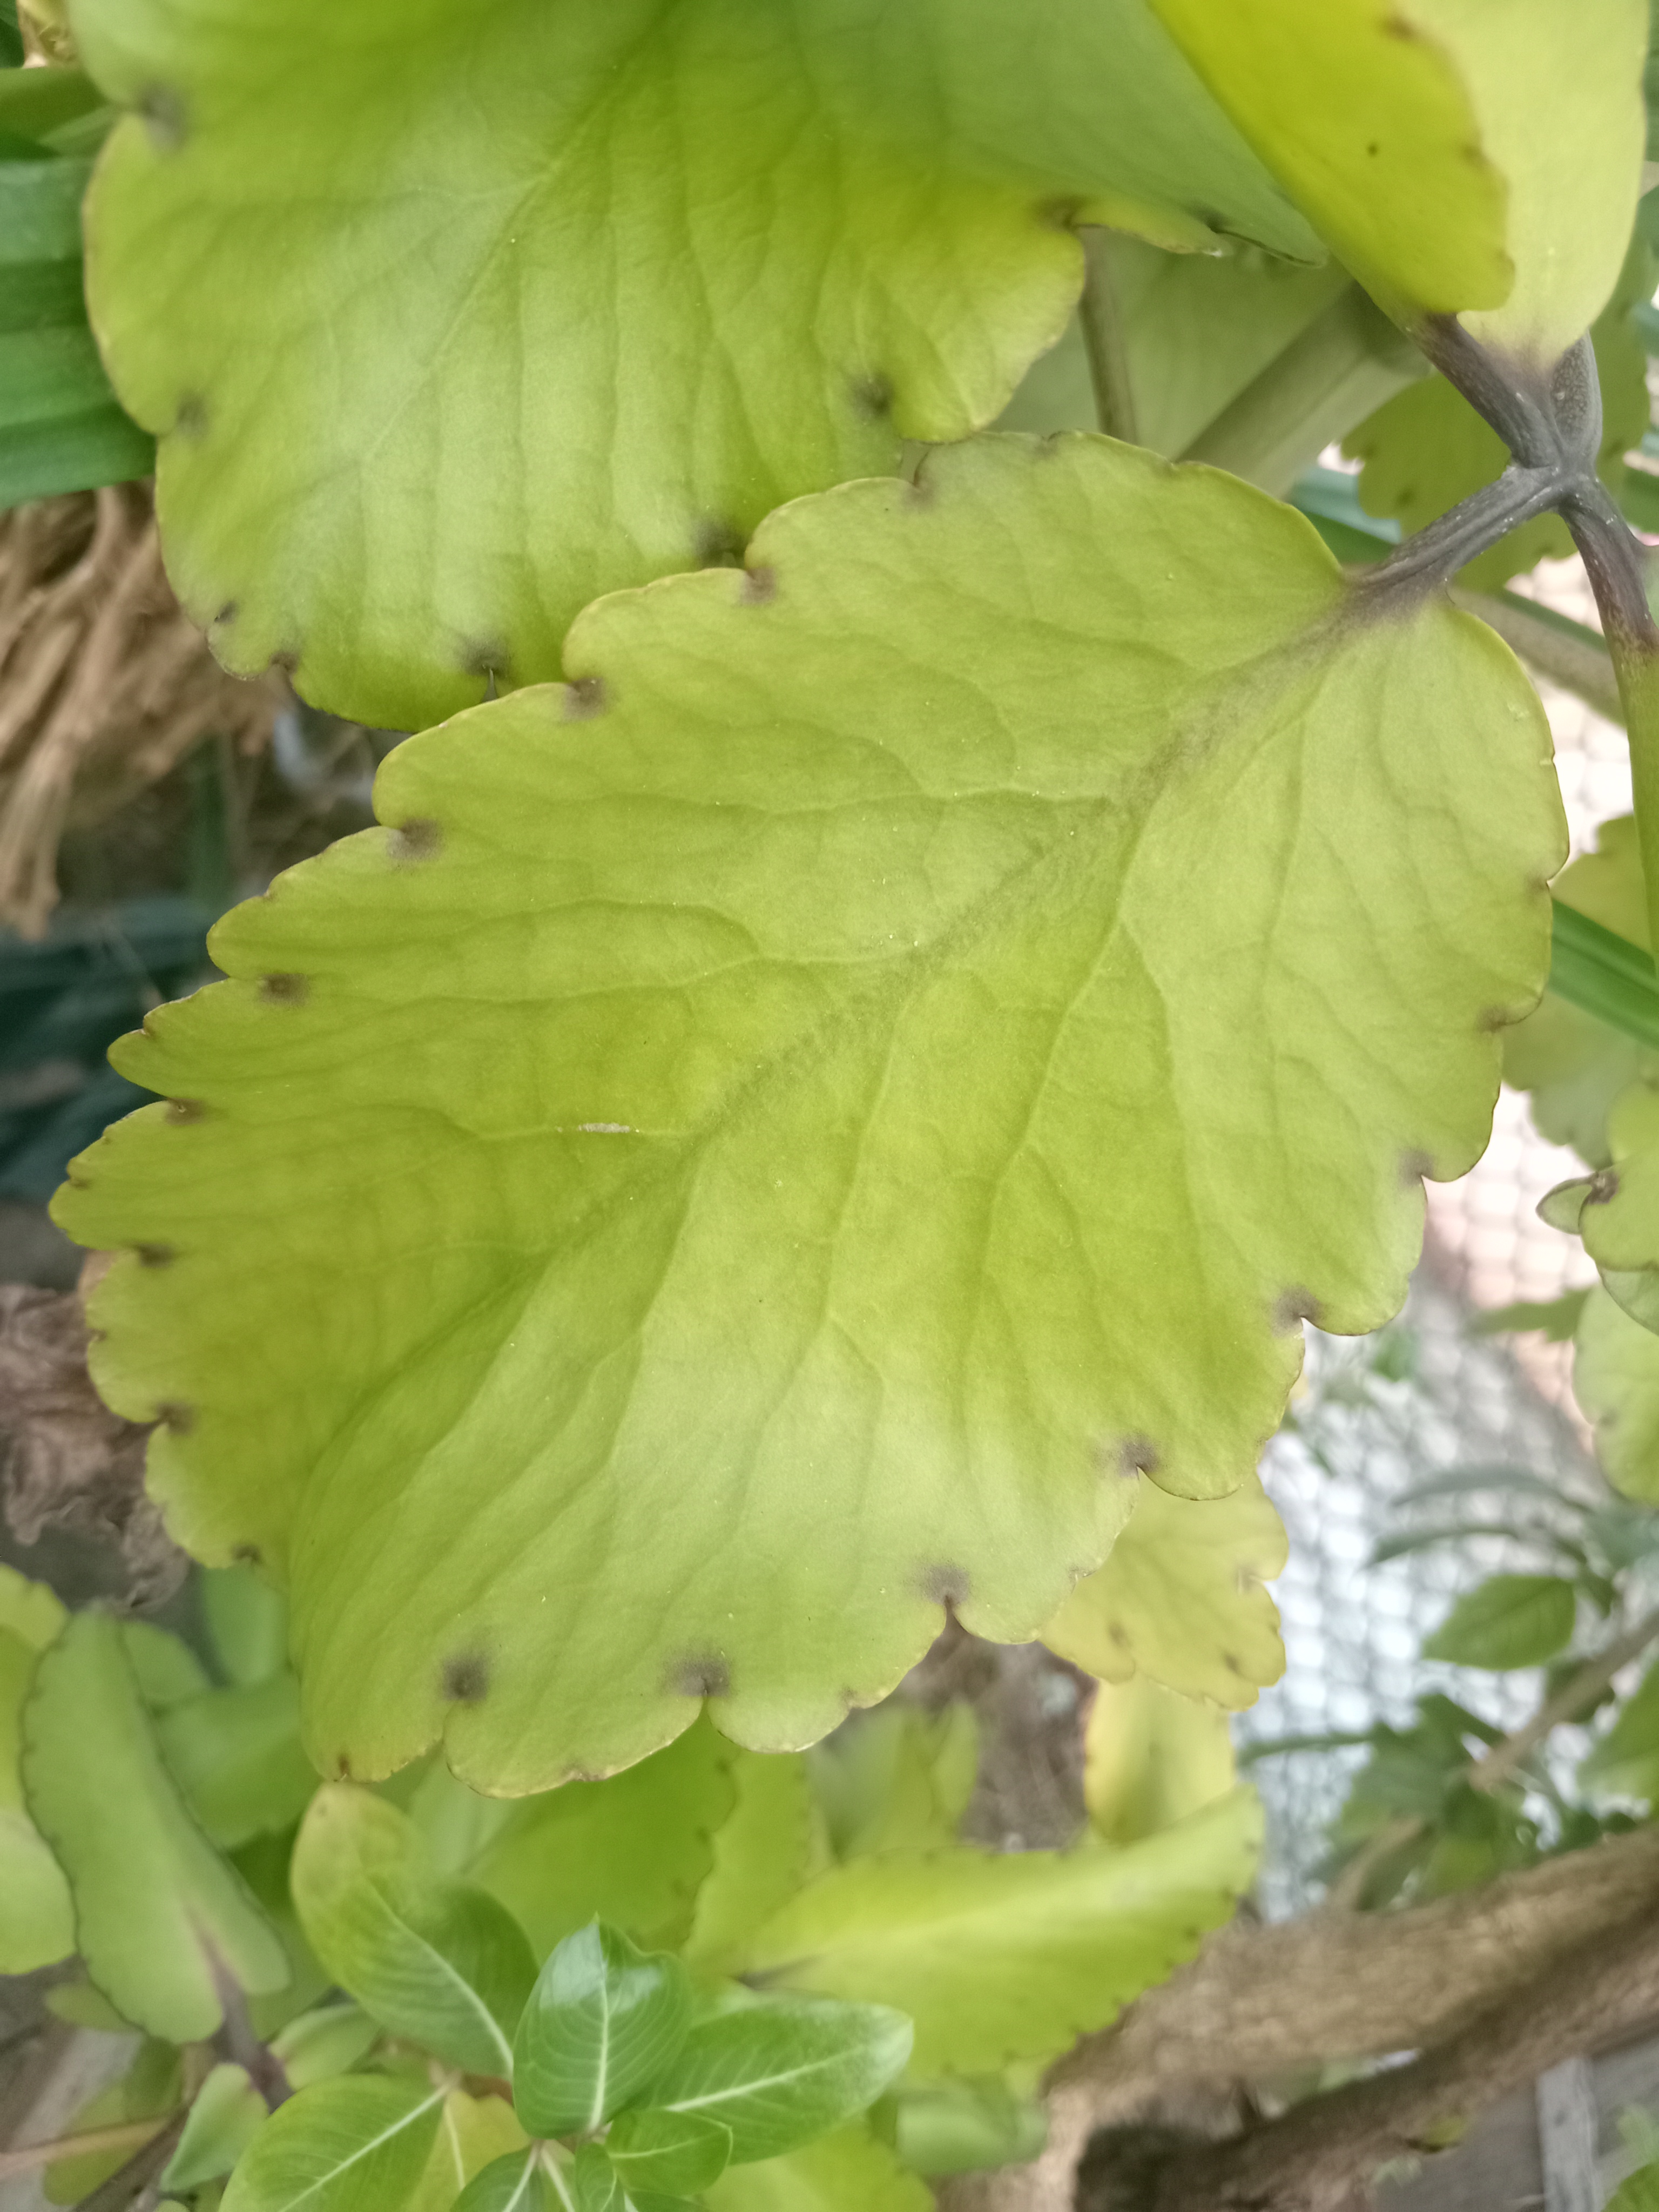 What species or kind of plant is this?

pathorkuci
